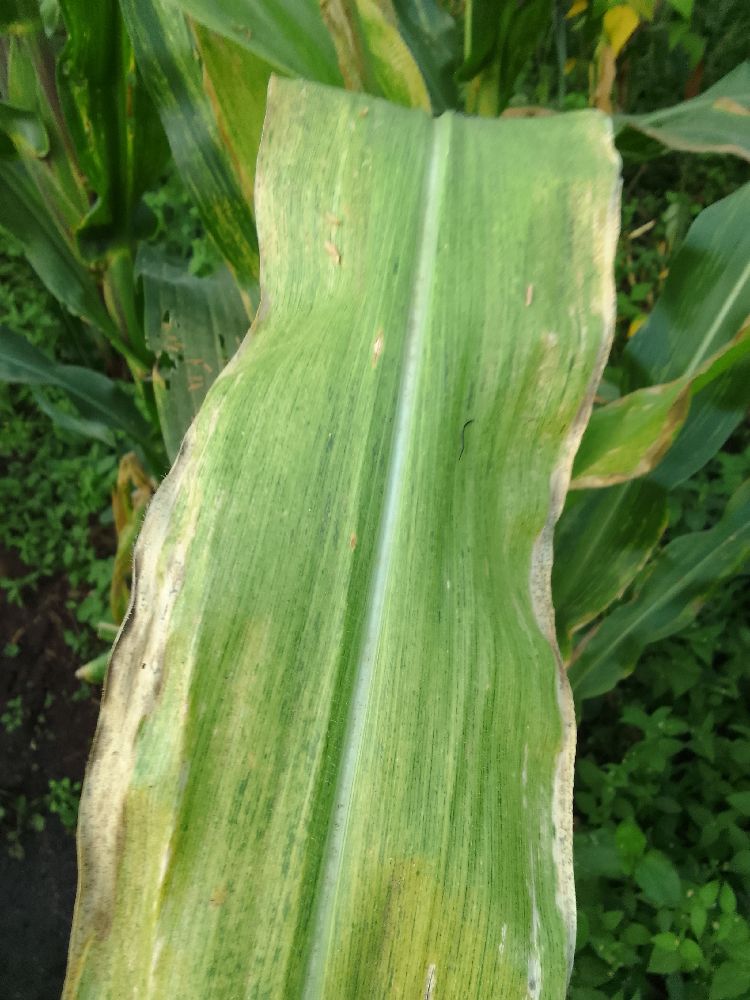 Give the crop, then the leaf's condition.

maize, maize lethal necrosis
